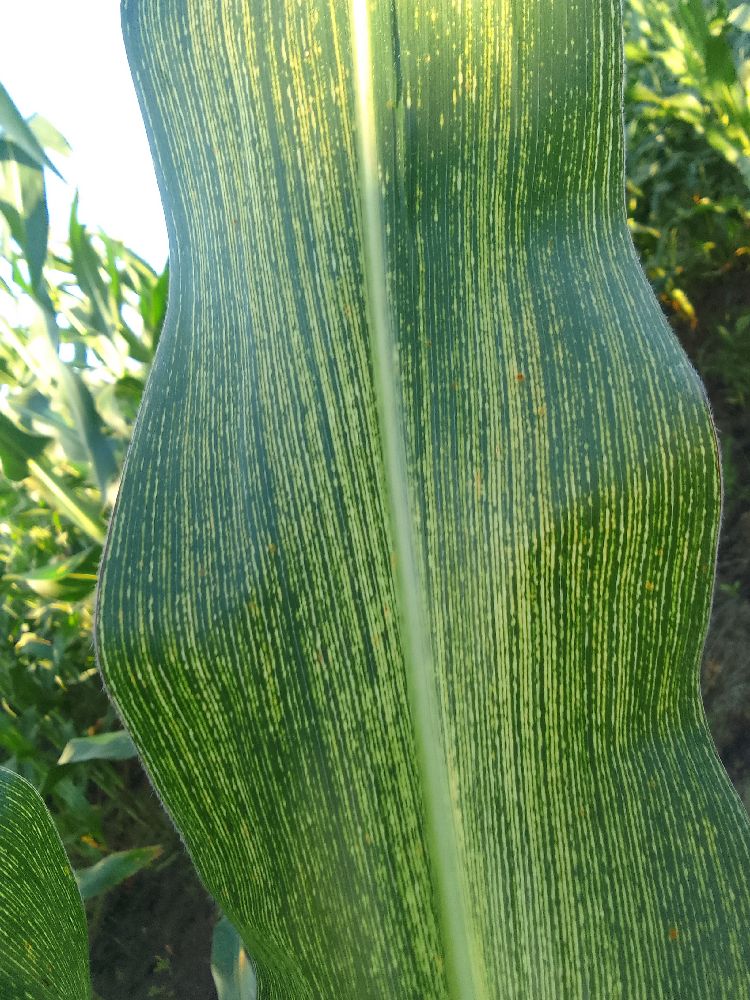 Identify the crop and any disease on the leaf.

maize, maize streak virus
